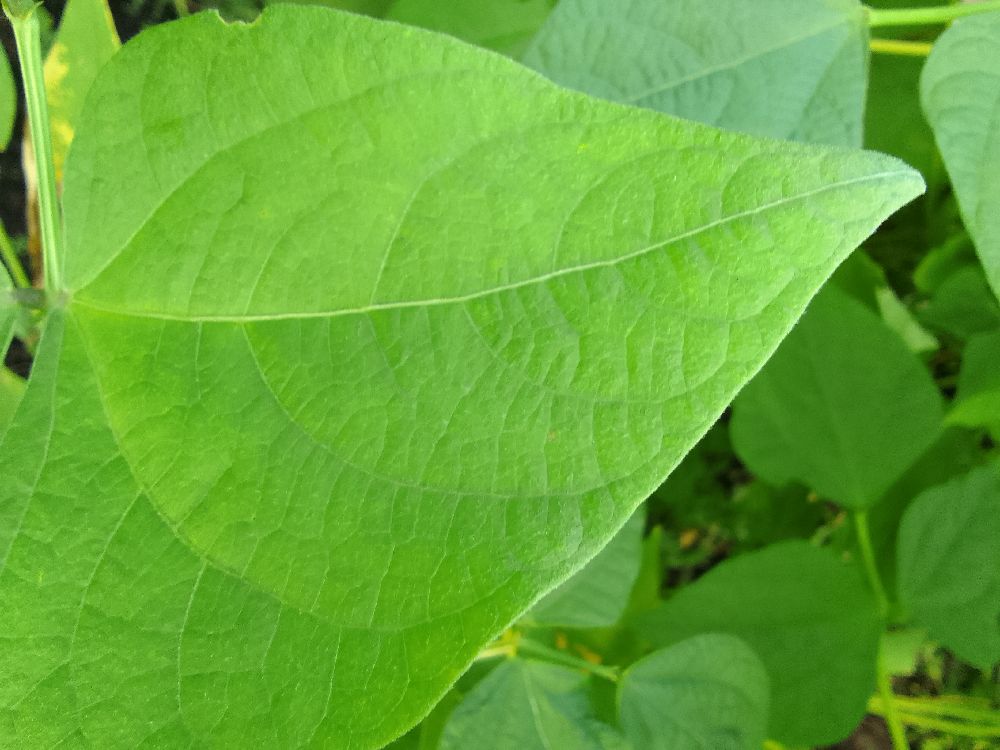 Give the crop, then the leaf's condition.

common bean, healthy
